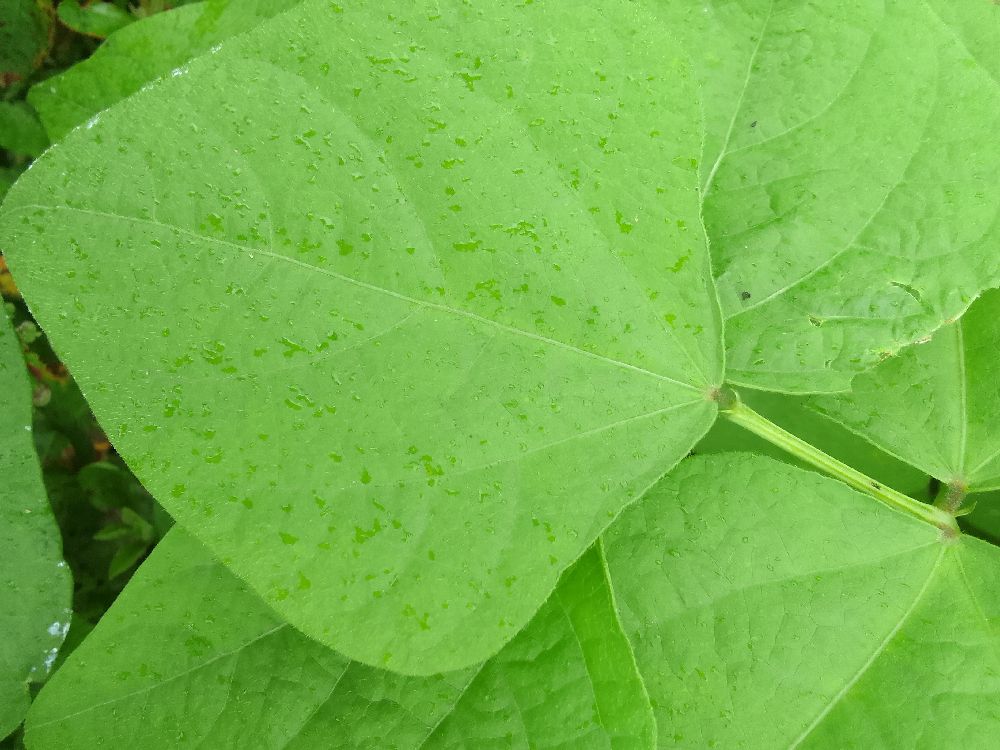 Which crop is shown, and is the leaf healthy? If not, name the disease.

common bean, healthy
